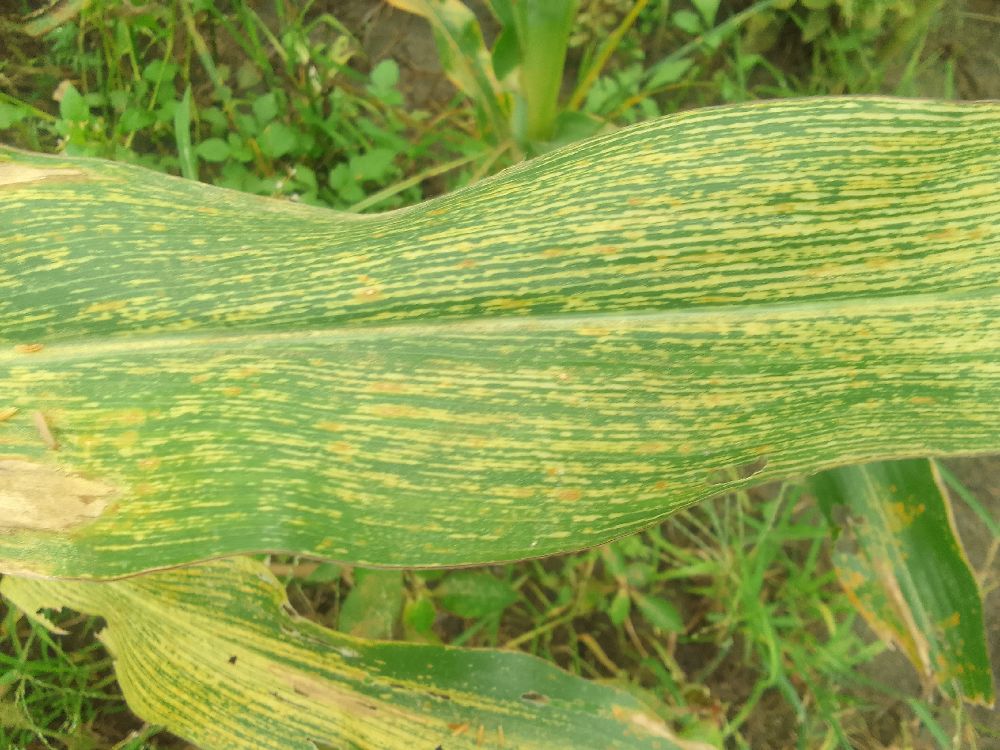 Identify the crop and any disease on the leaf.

maize, maize streak virus
